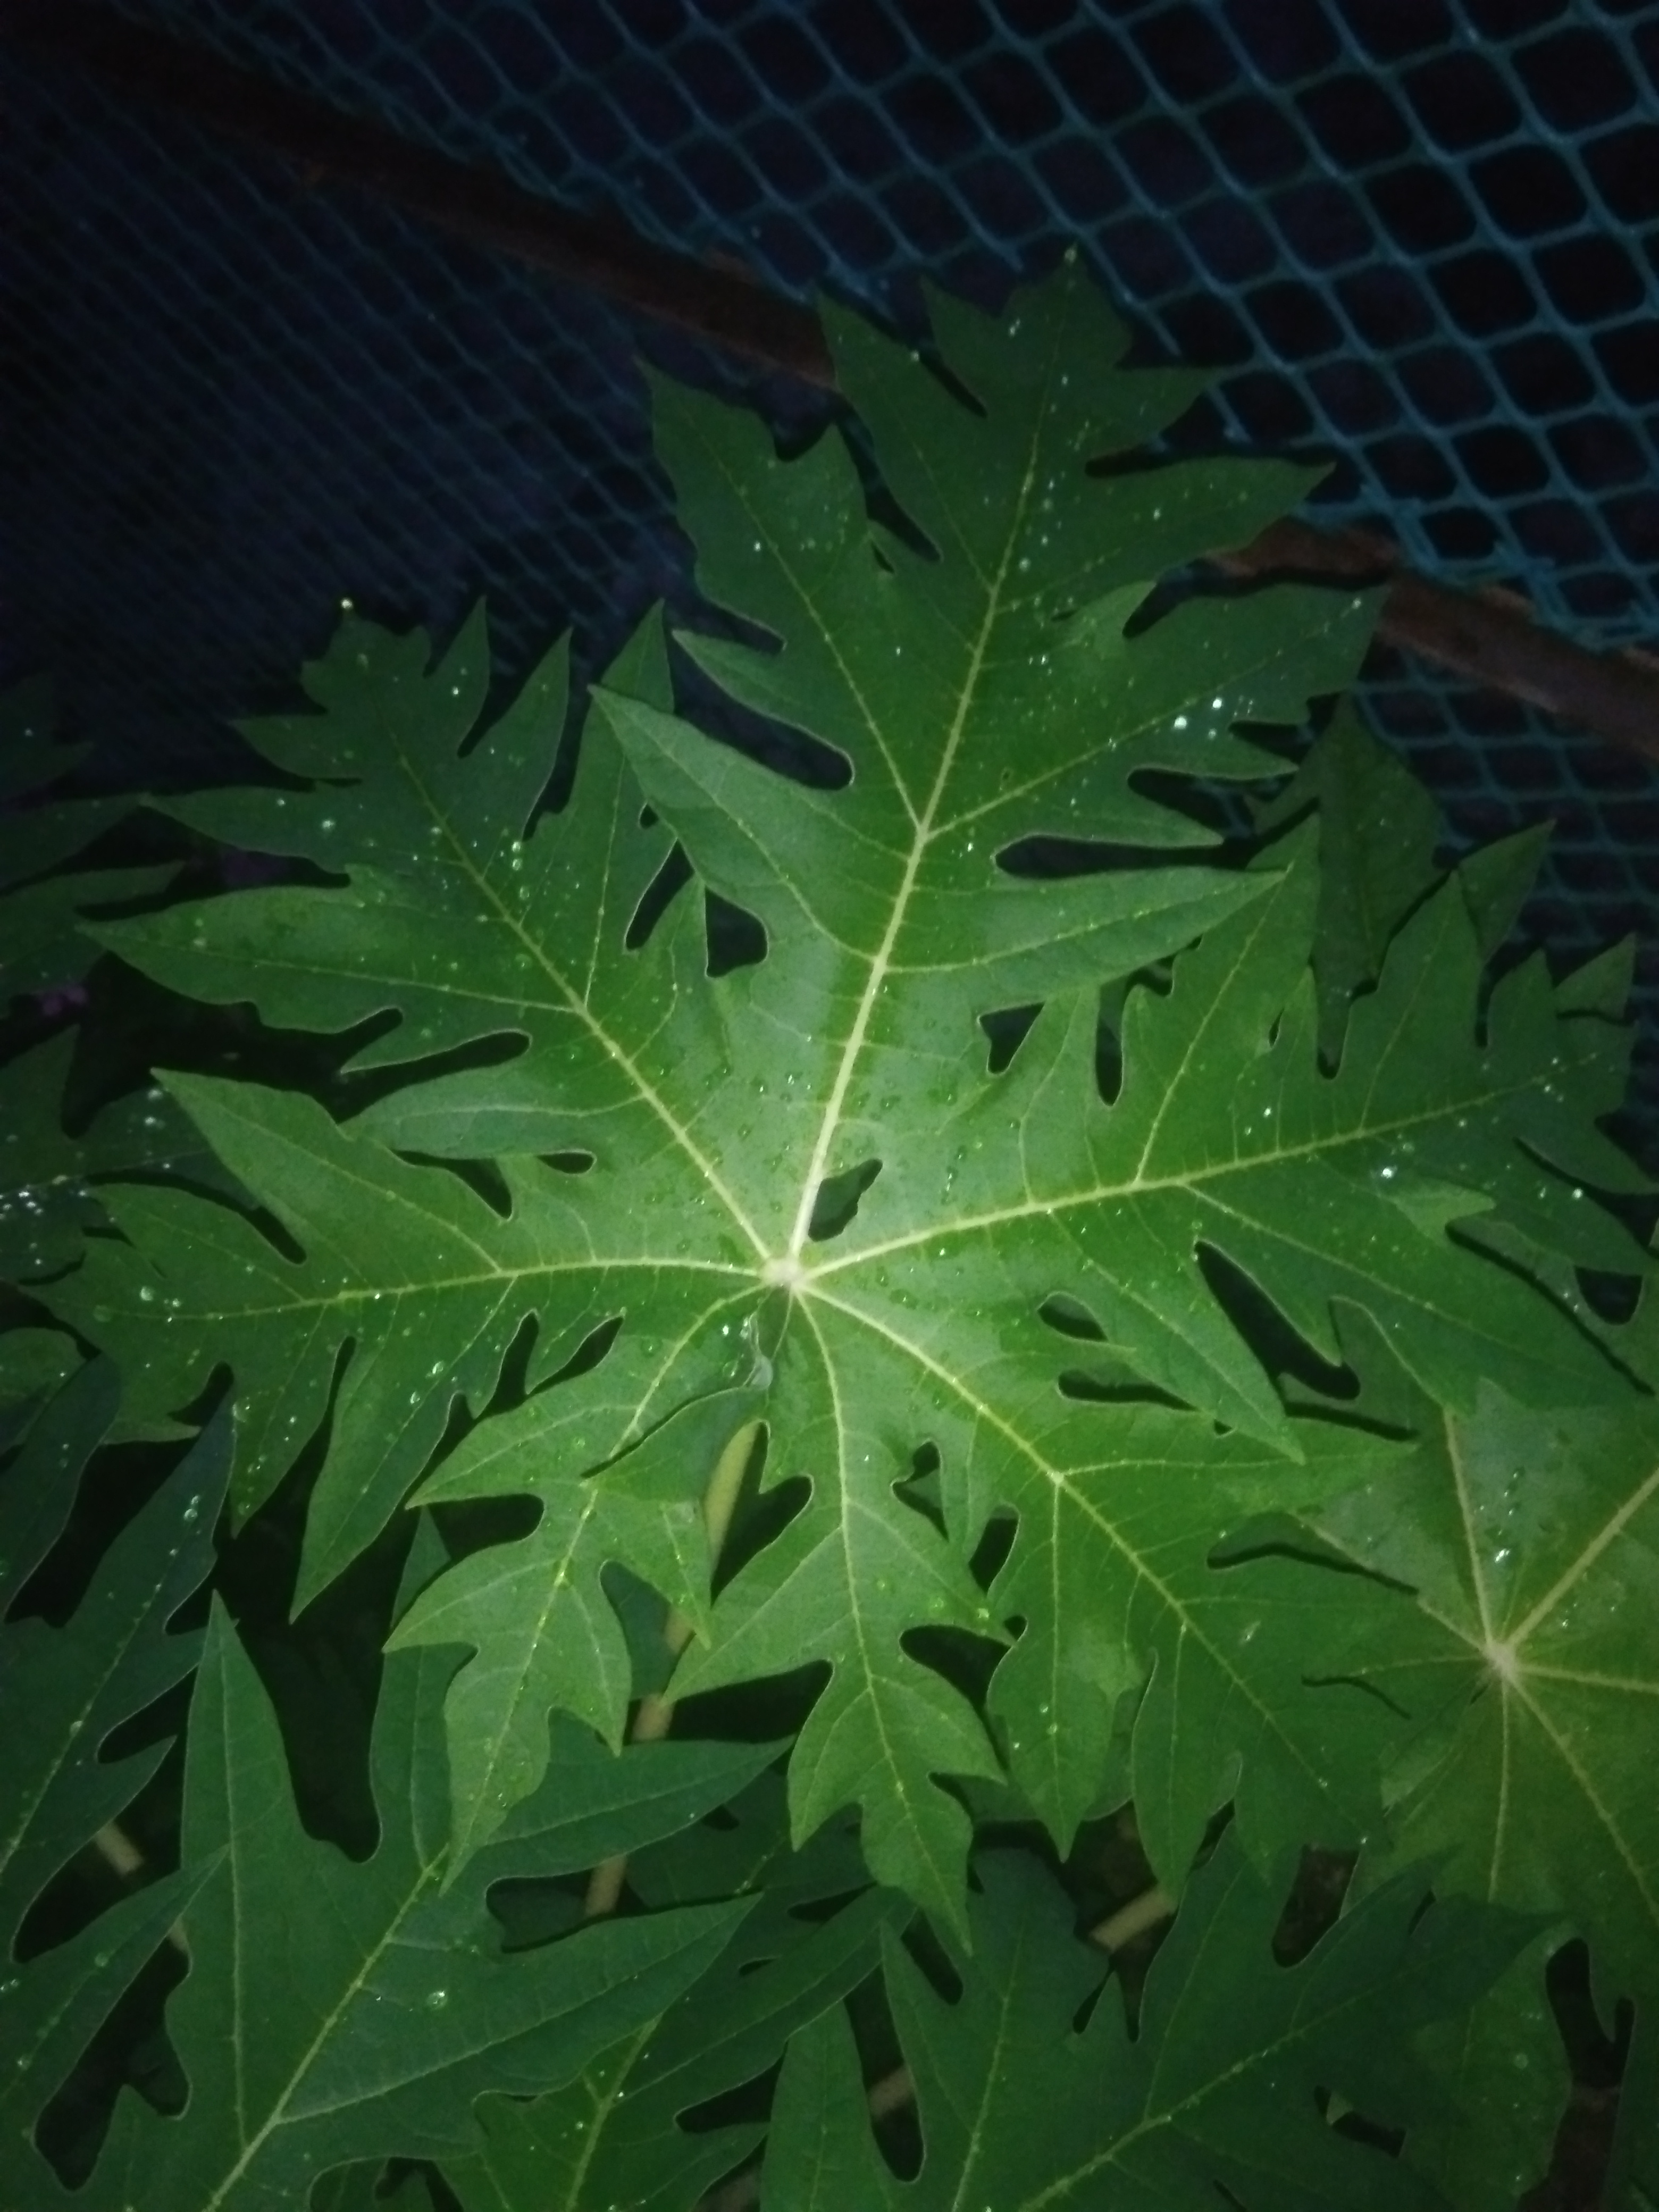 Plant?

papaya
